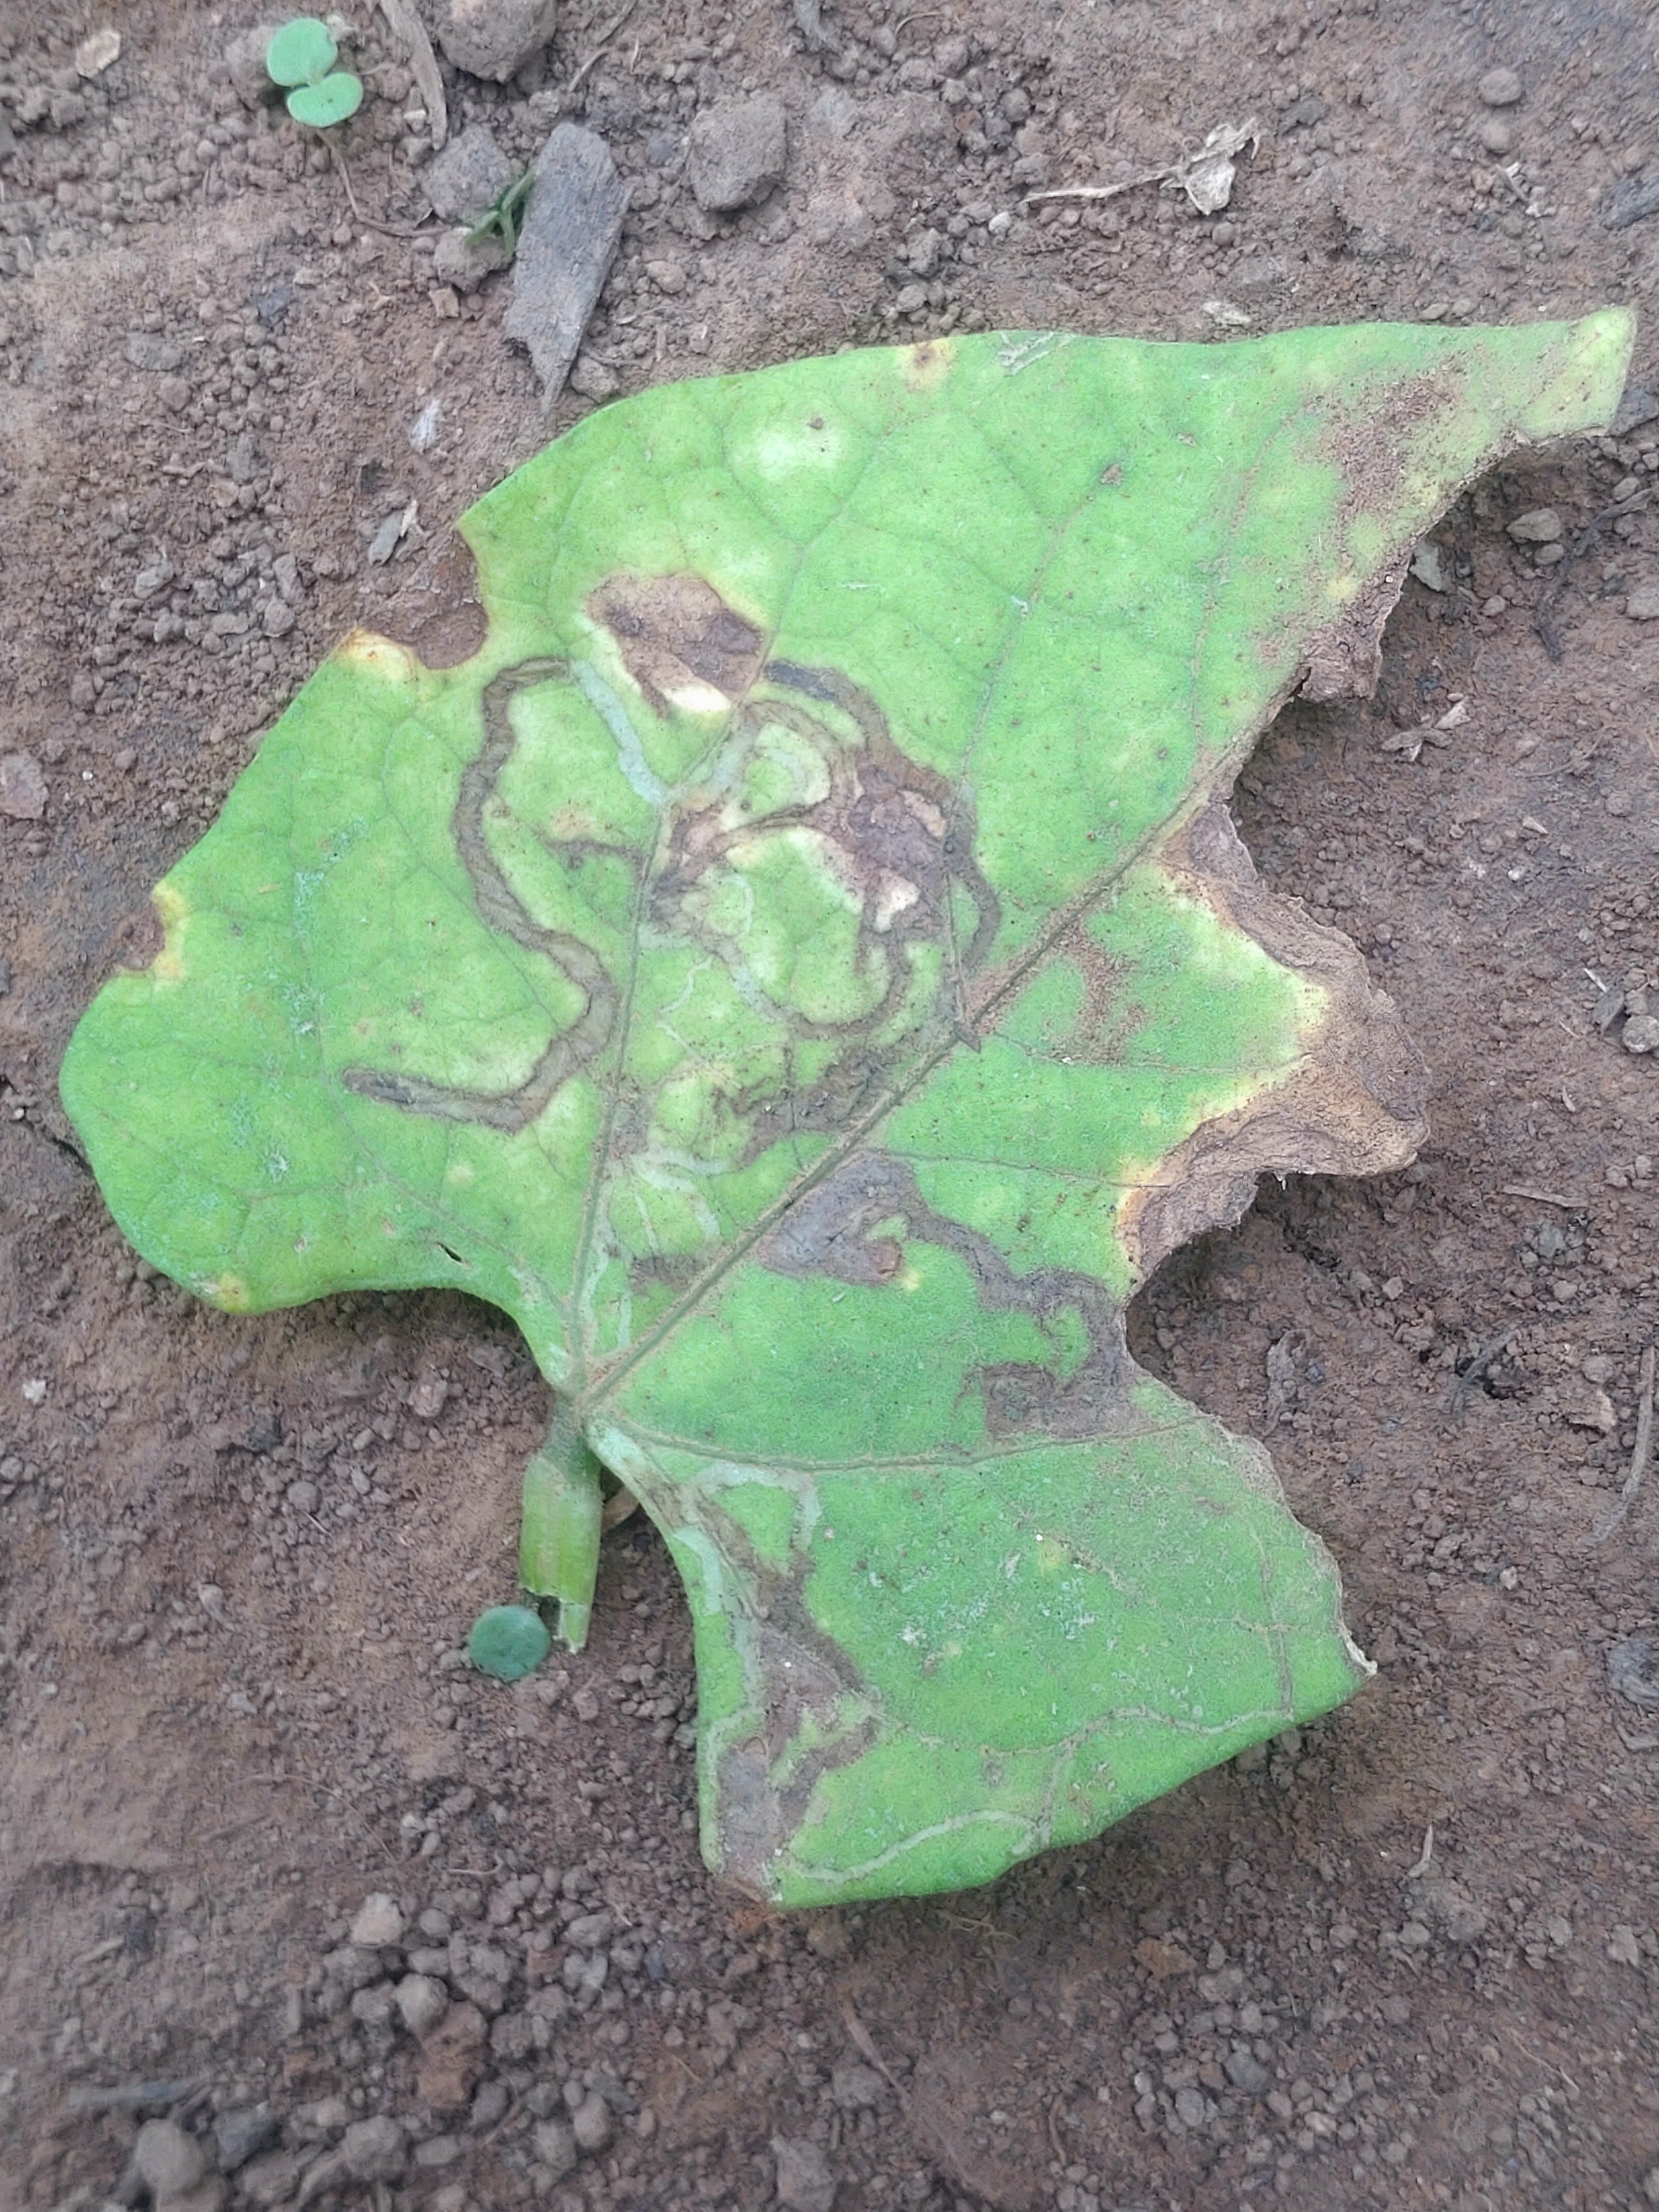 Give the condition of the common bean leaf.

anthracnose
